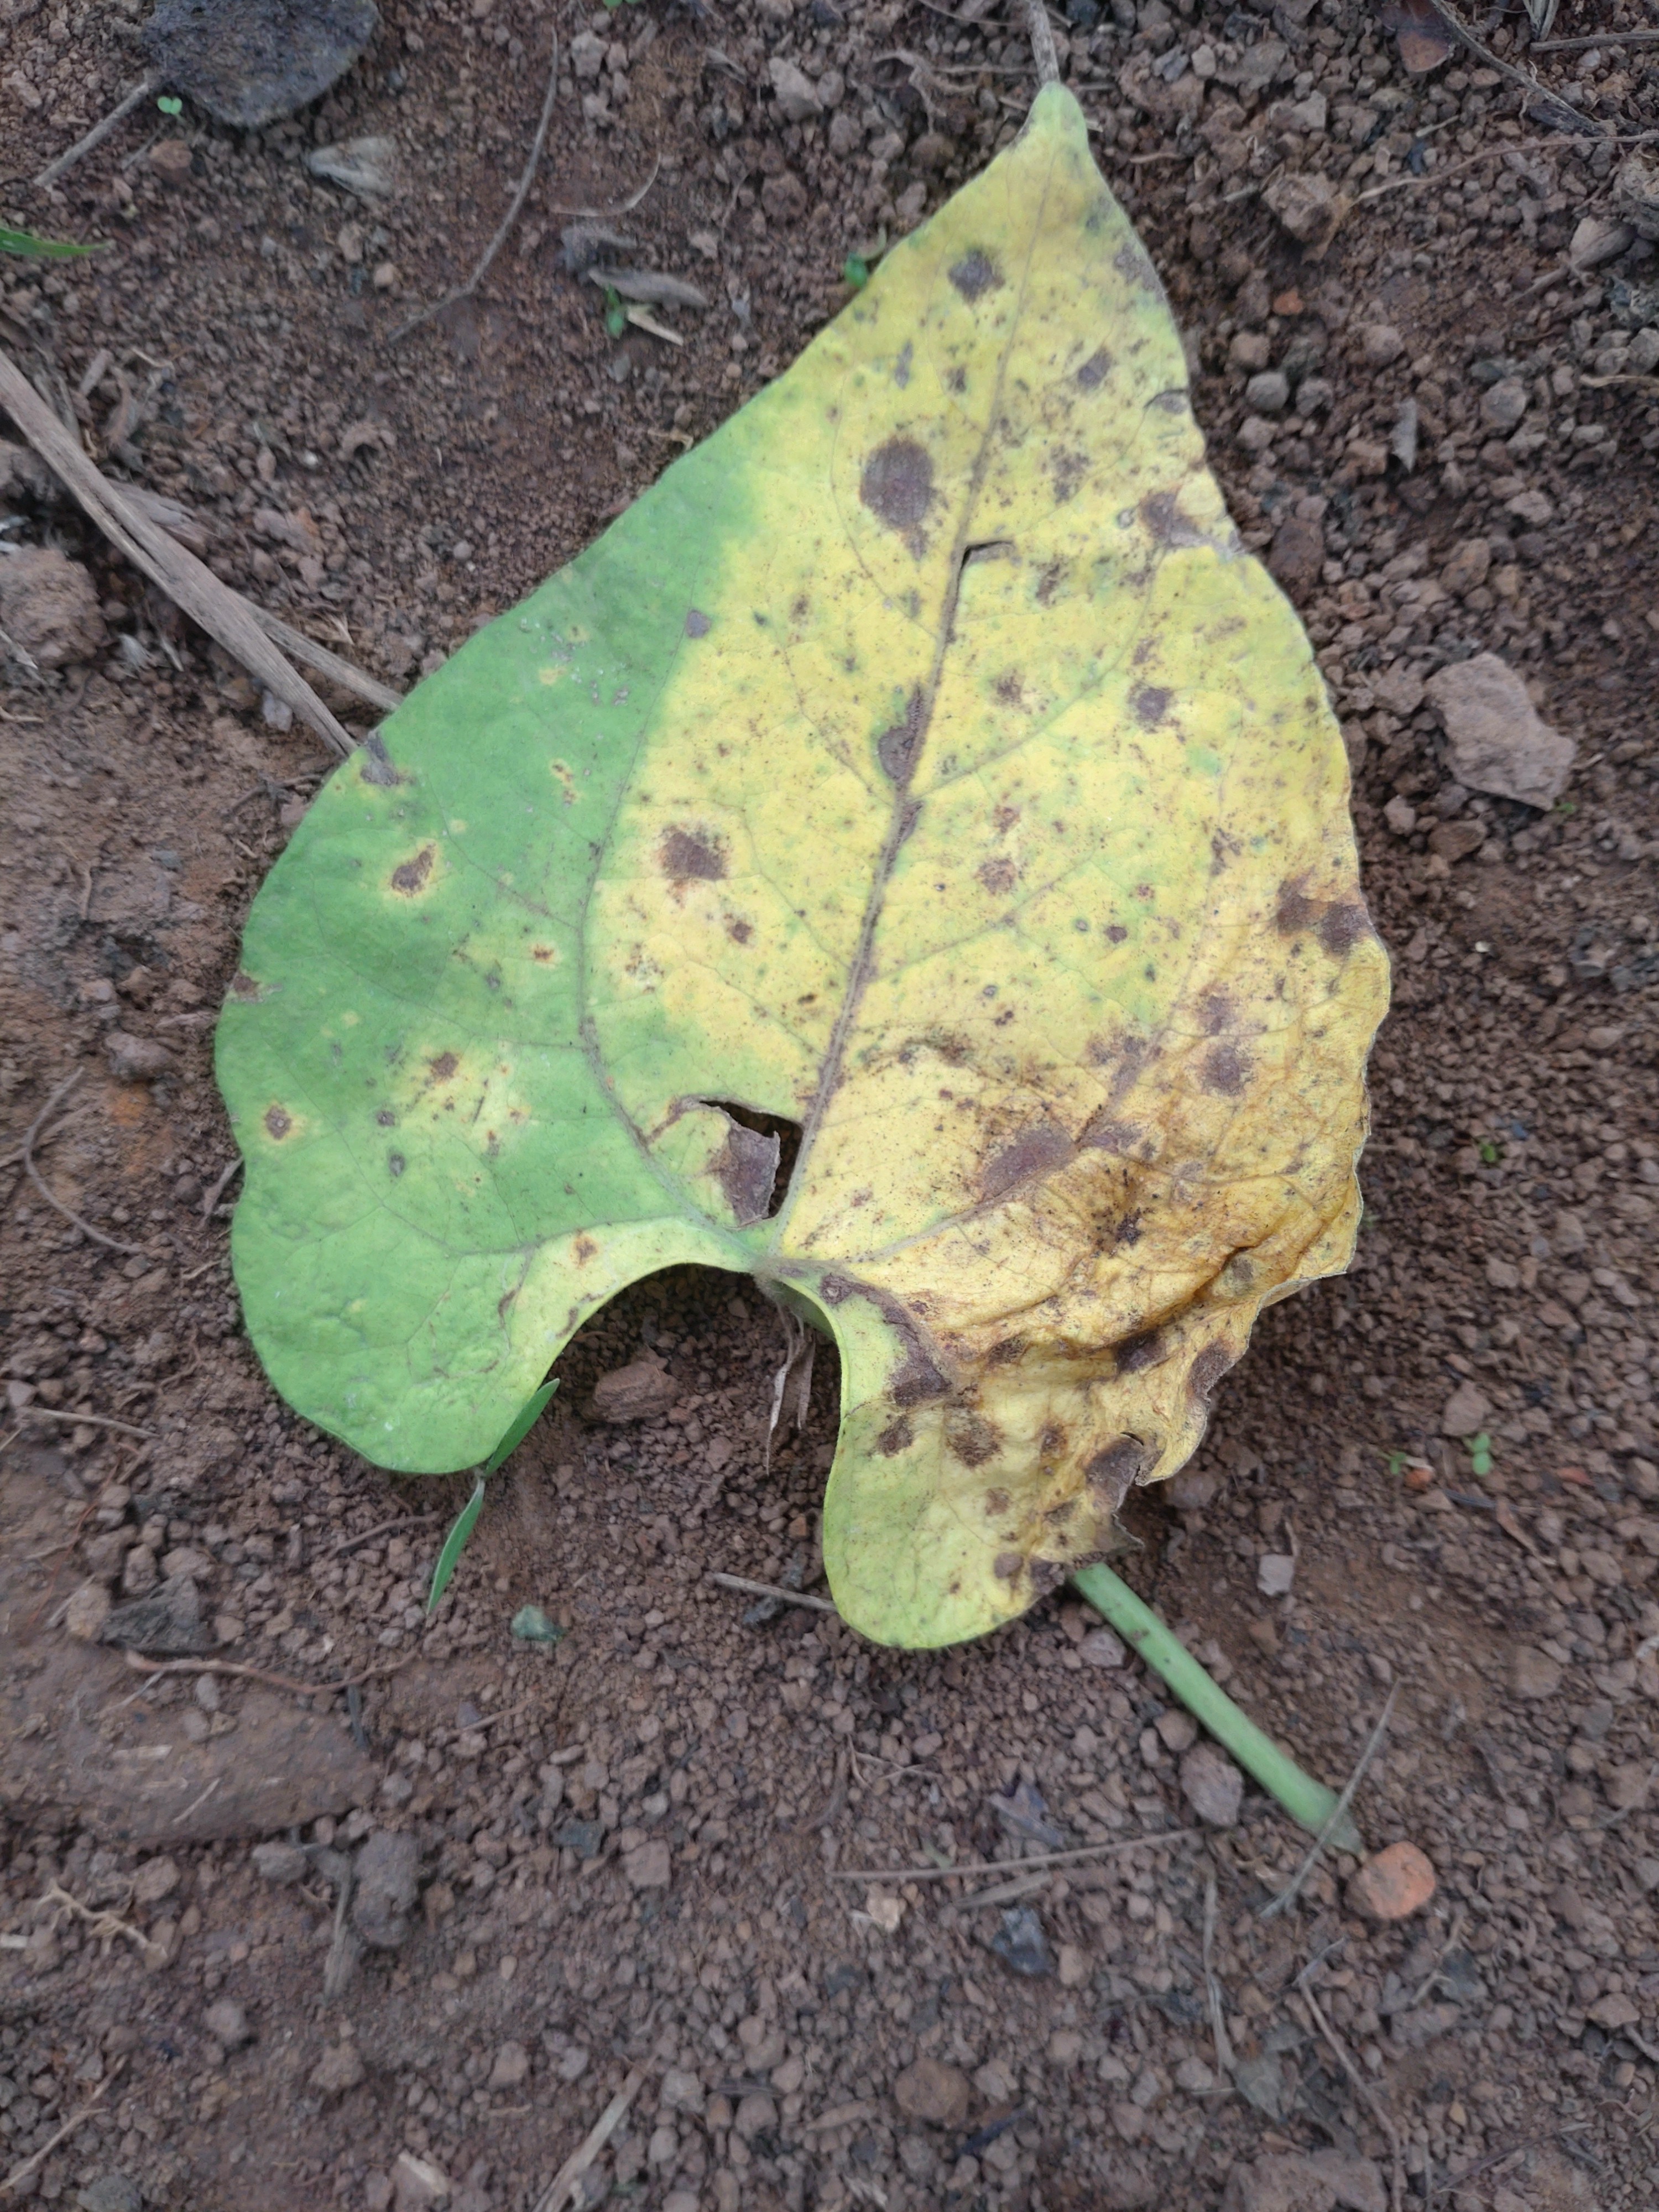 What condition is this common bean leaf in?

anthracnose
